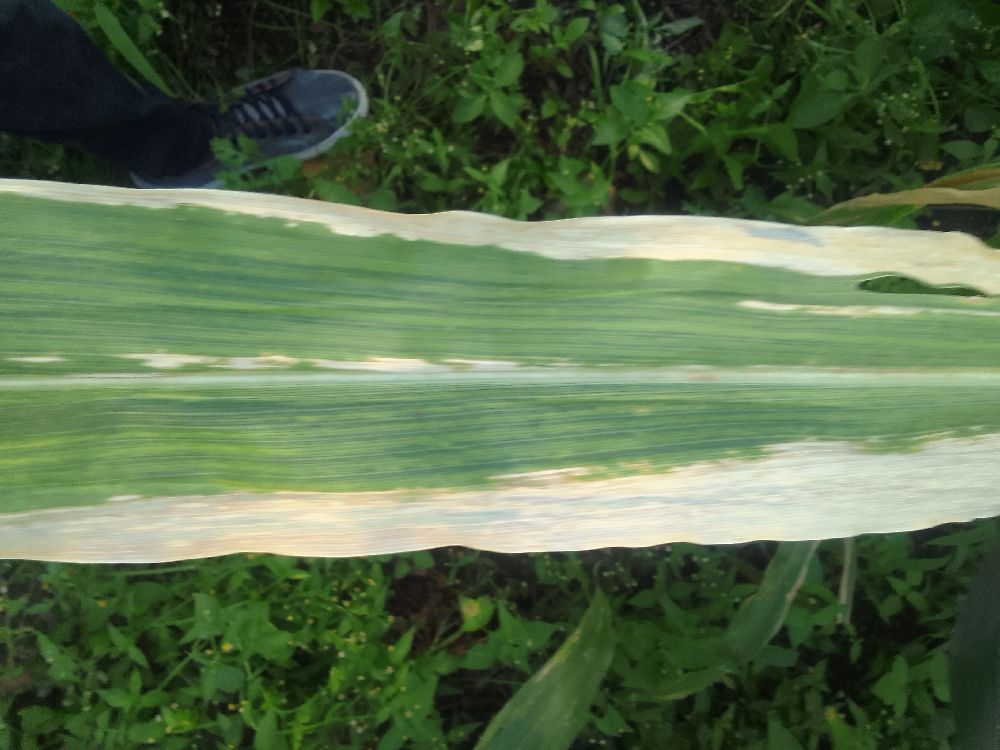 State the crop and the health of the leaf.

maize, maize lethal necrosis
